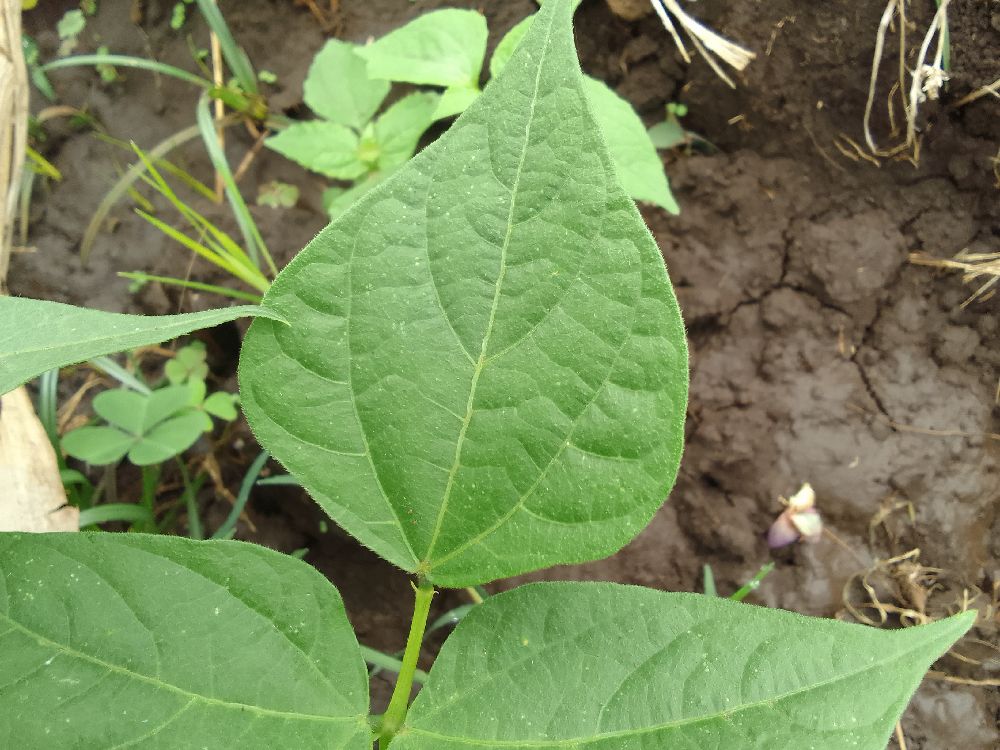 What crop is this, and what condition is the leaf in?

common bean, healthy
